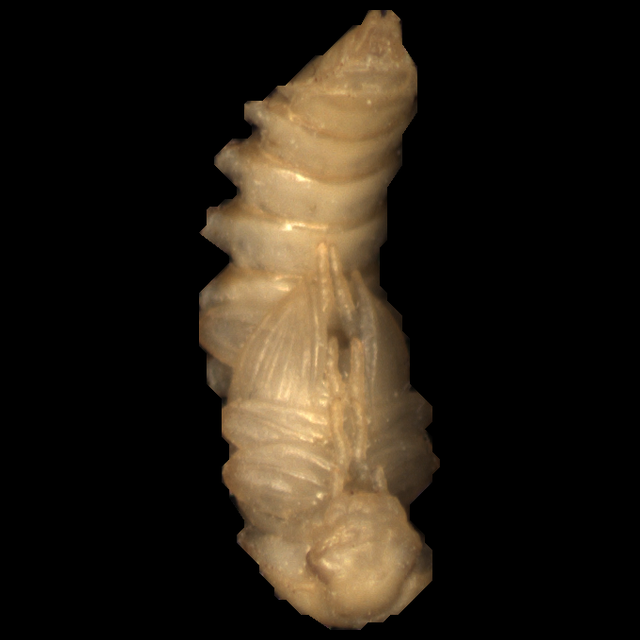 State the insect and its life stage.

mealworm pupa
